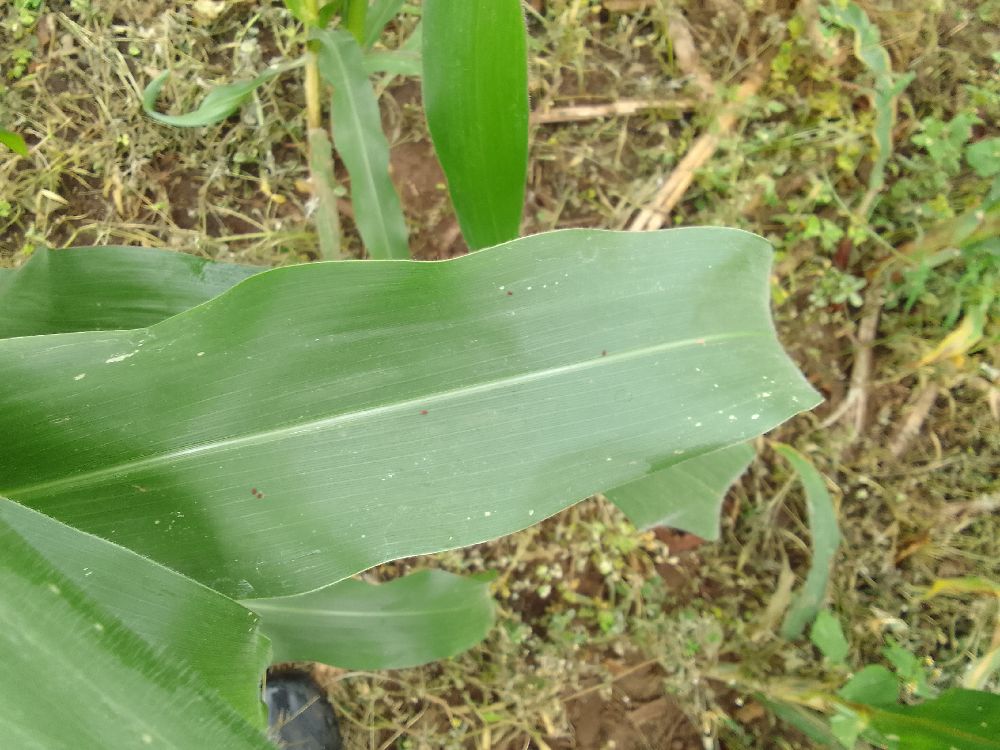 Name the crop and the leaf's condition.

maize, healthy
